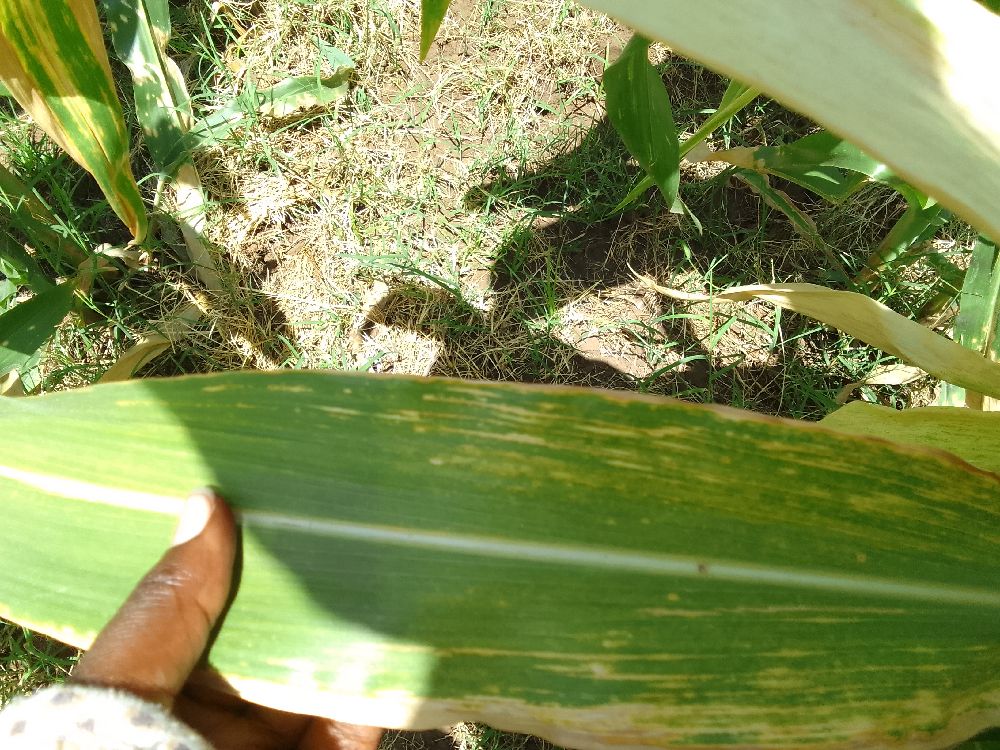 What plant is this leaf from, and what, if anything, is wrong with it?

maize, maize lethal necrosis
